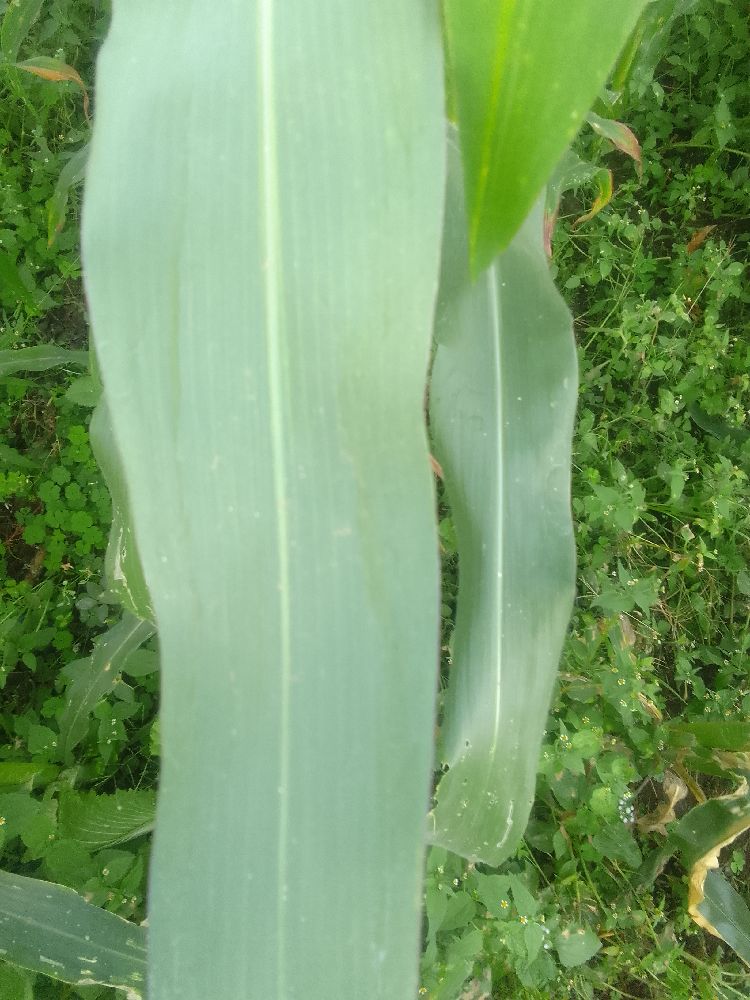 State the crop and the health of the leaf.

maize, healthy
